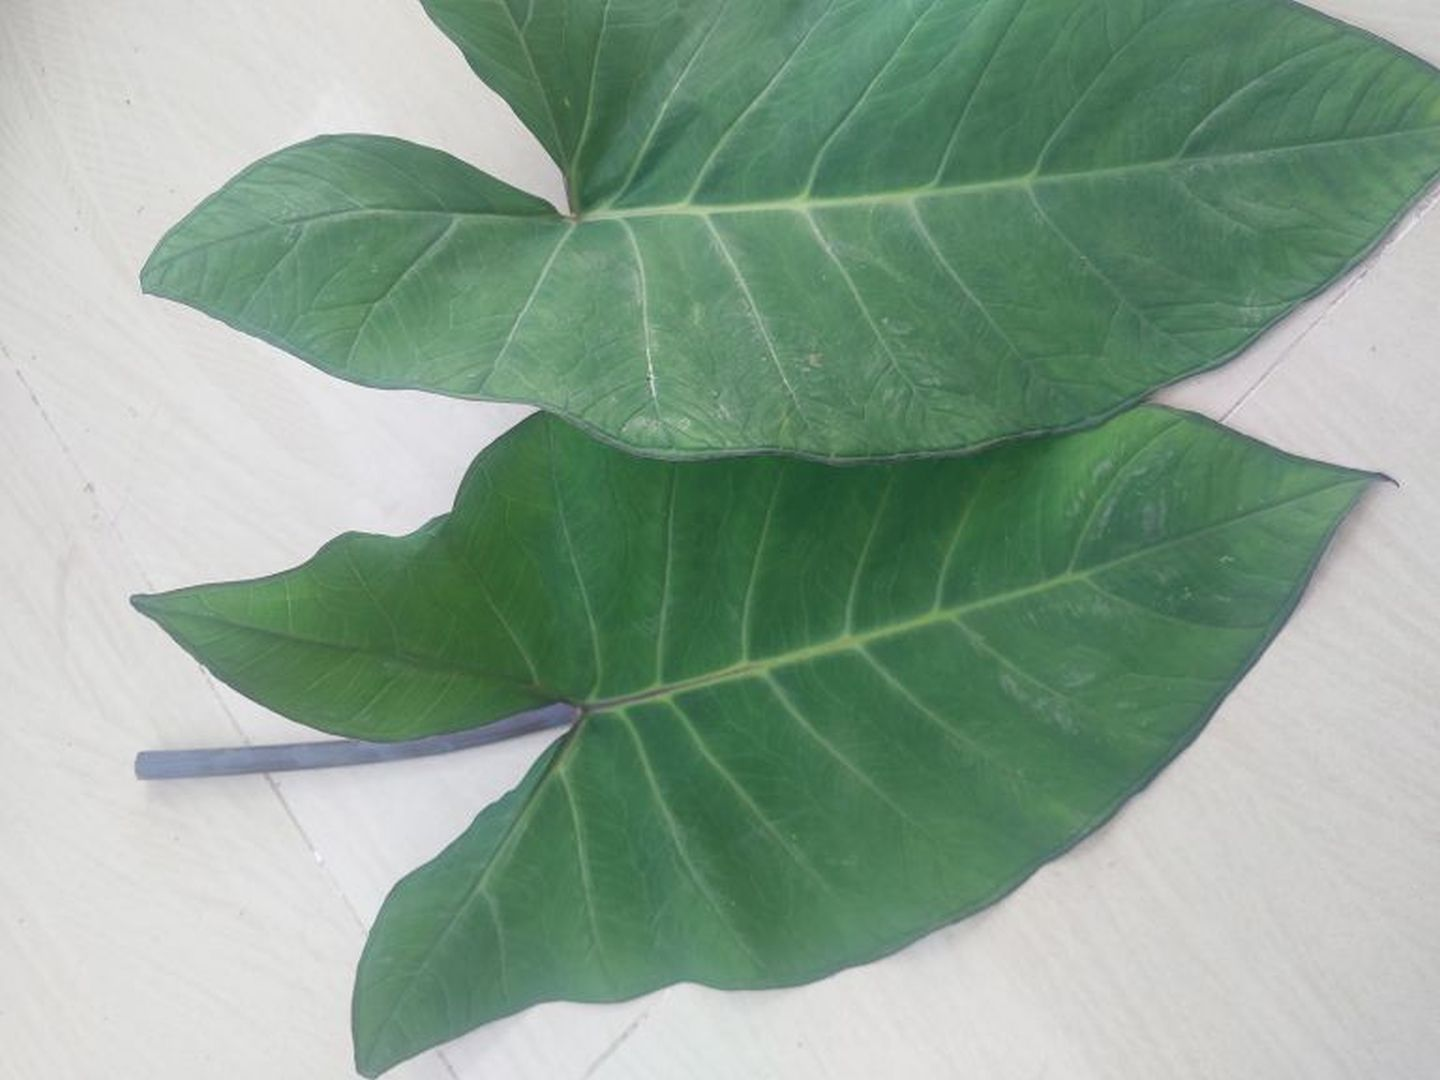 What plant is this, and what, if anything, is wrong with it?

taro, healthy
